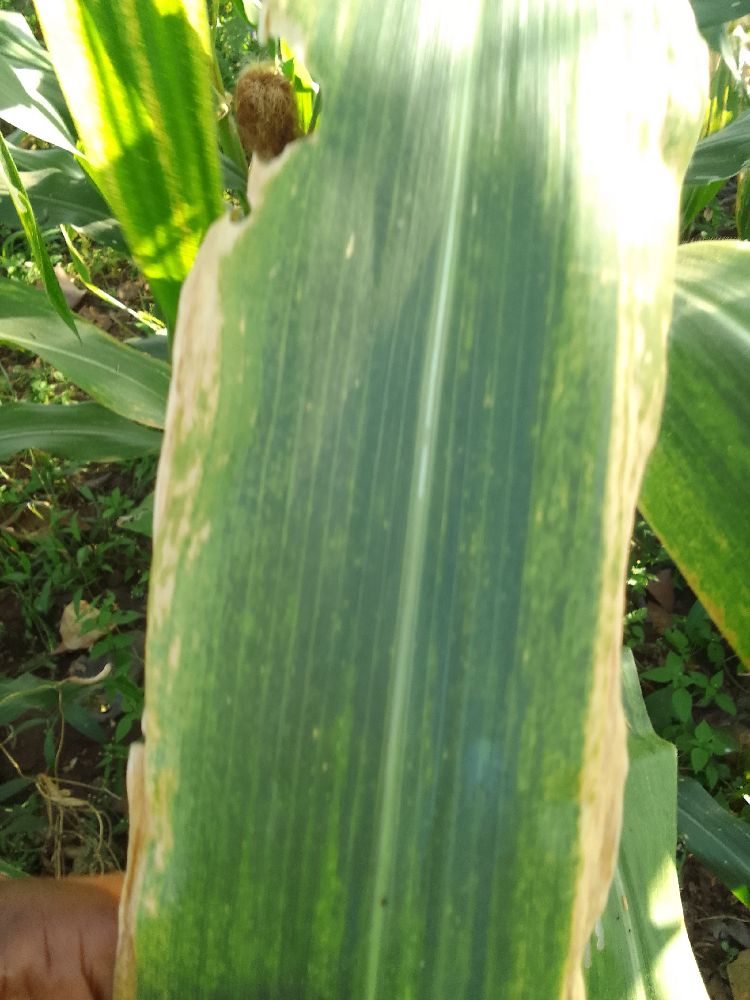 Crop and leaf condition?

maize, maize lethal necrosis
